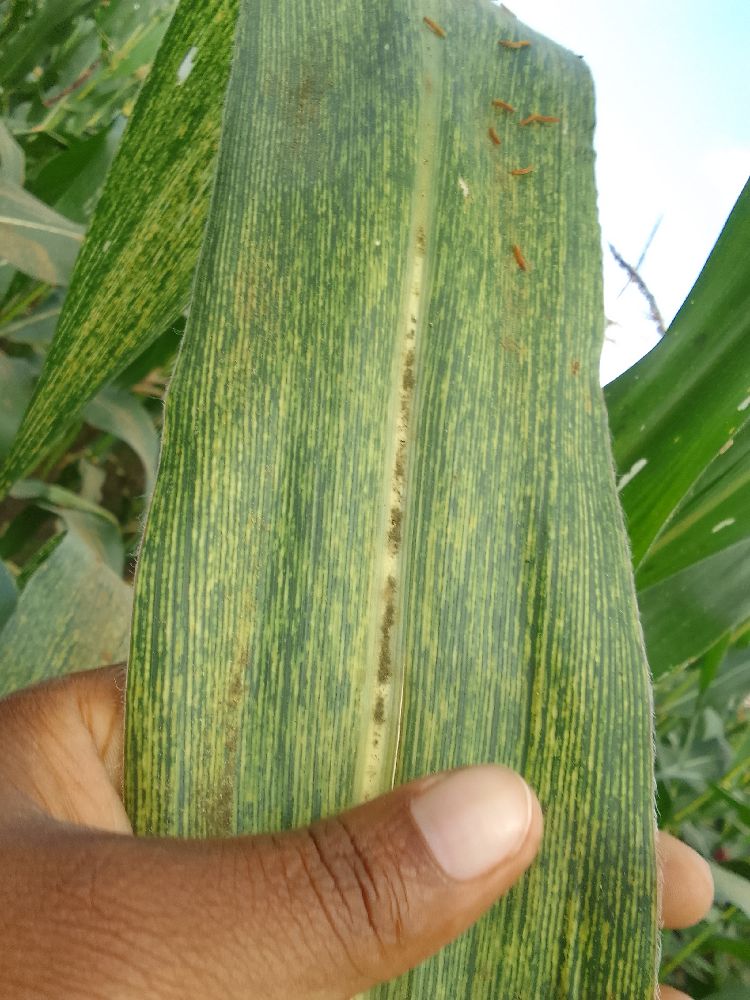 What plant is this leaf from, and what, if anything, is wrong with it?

maize, maize streak virus
